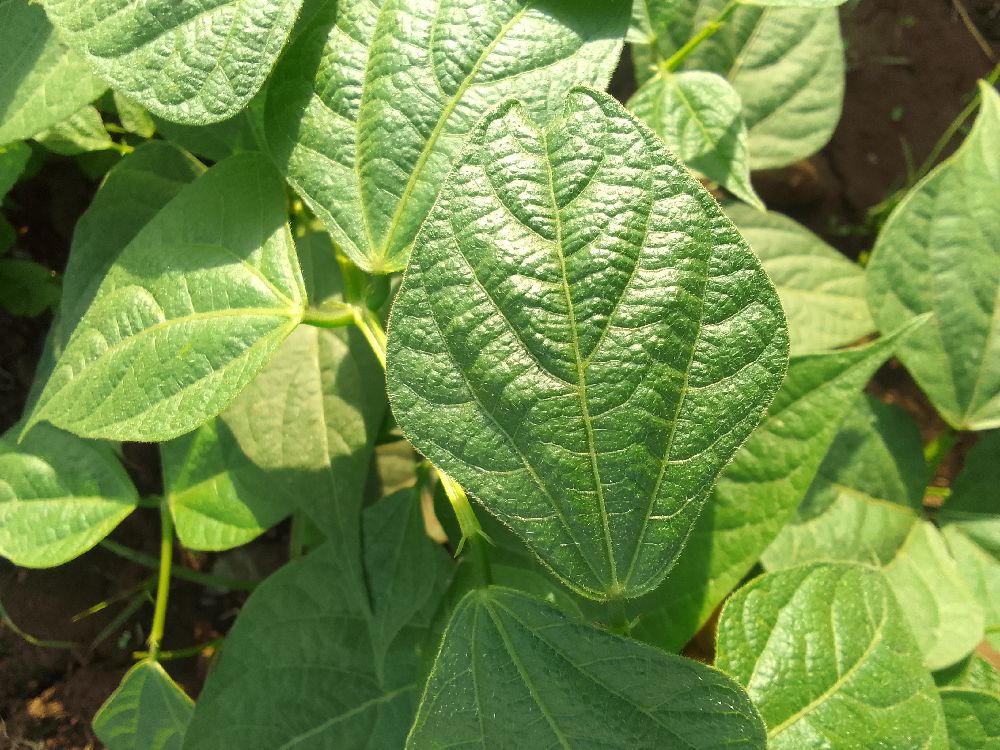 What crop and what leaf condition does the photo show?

common bean, healthy
